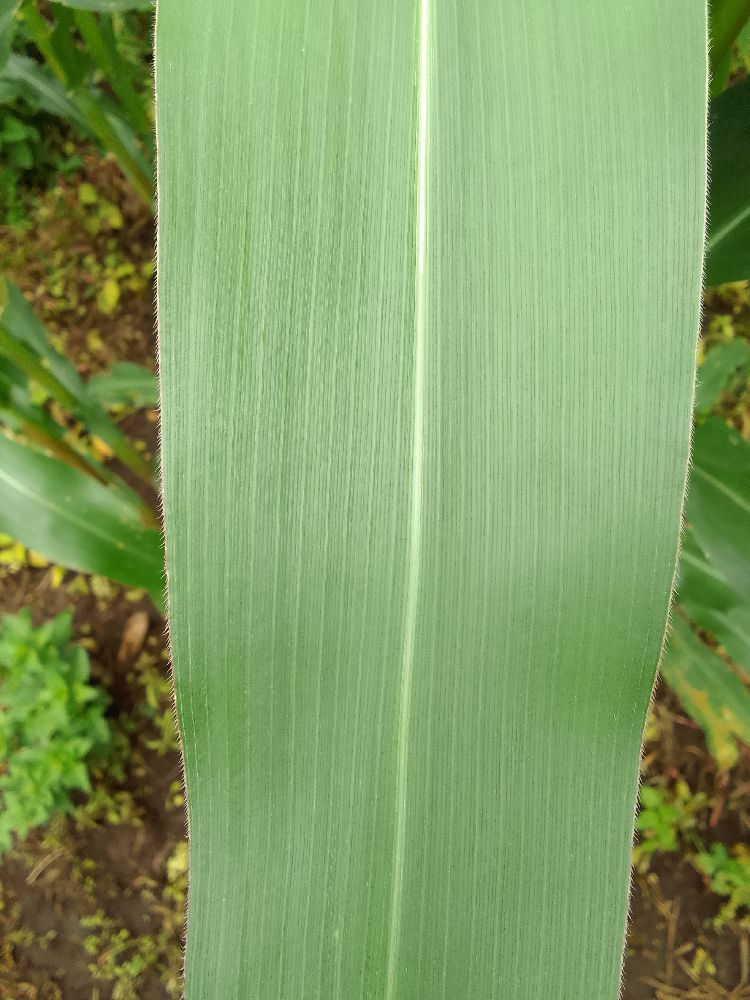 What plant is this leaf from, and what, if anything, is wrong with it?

maize, healthy
